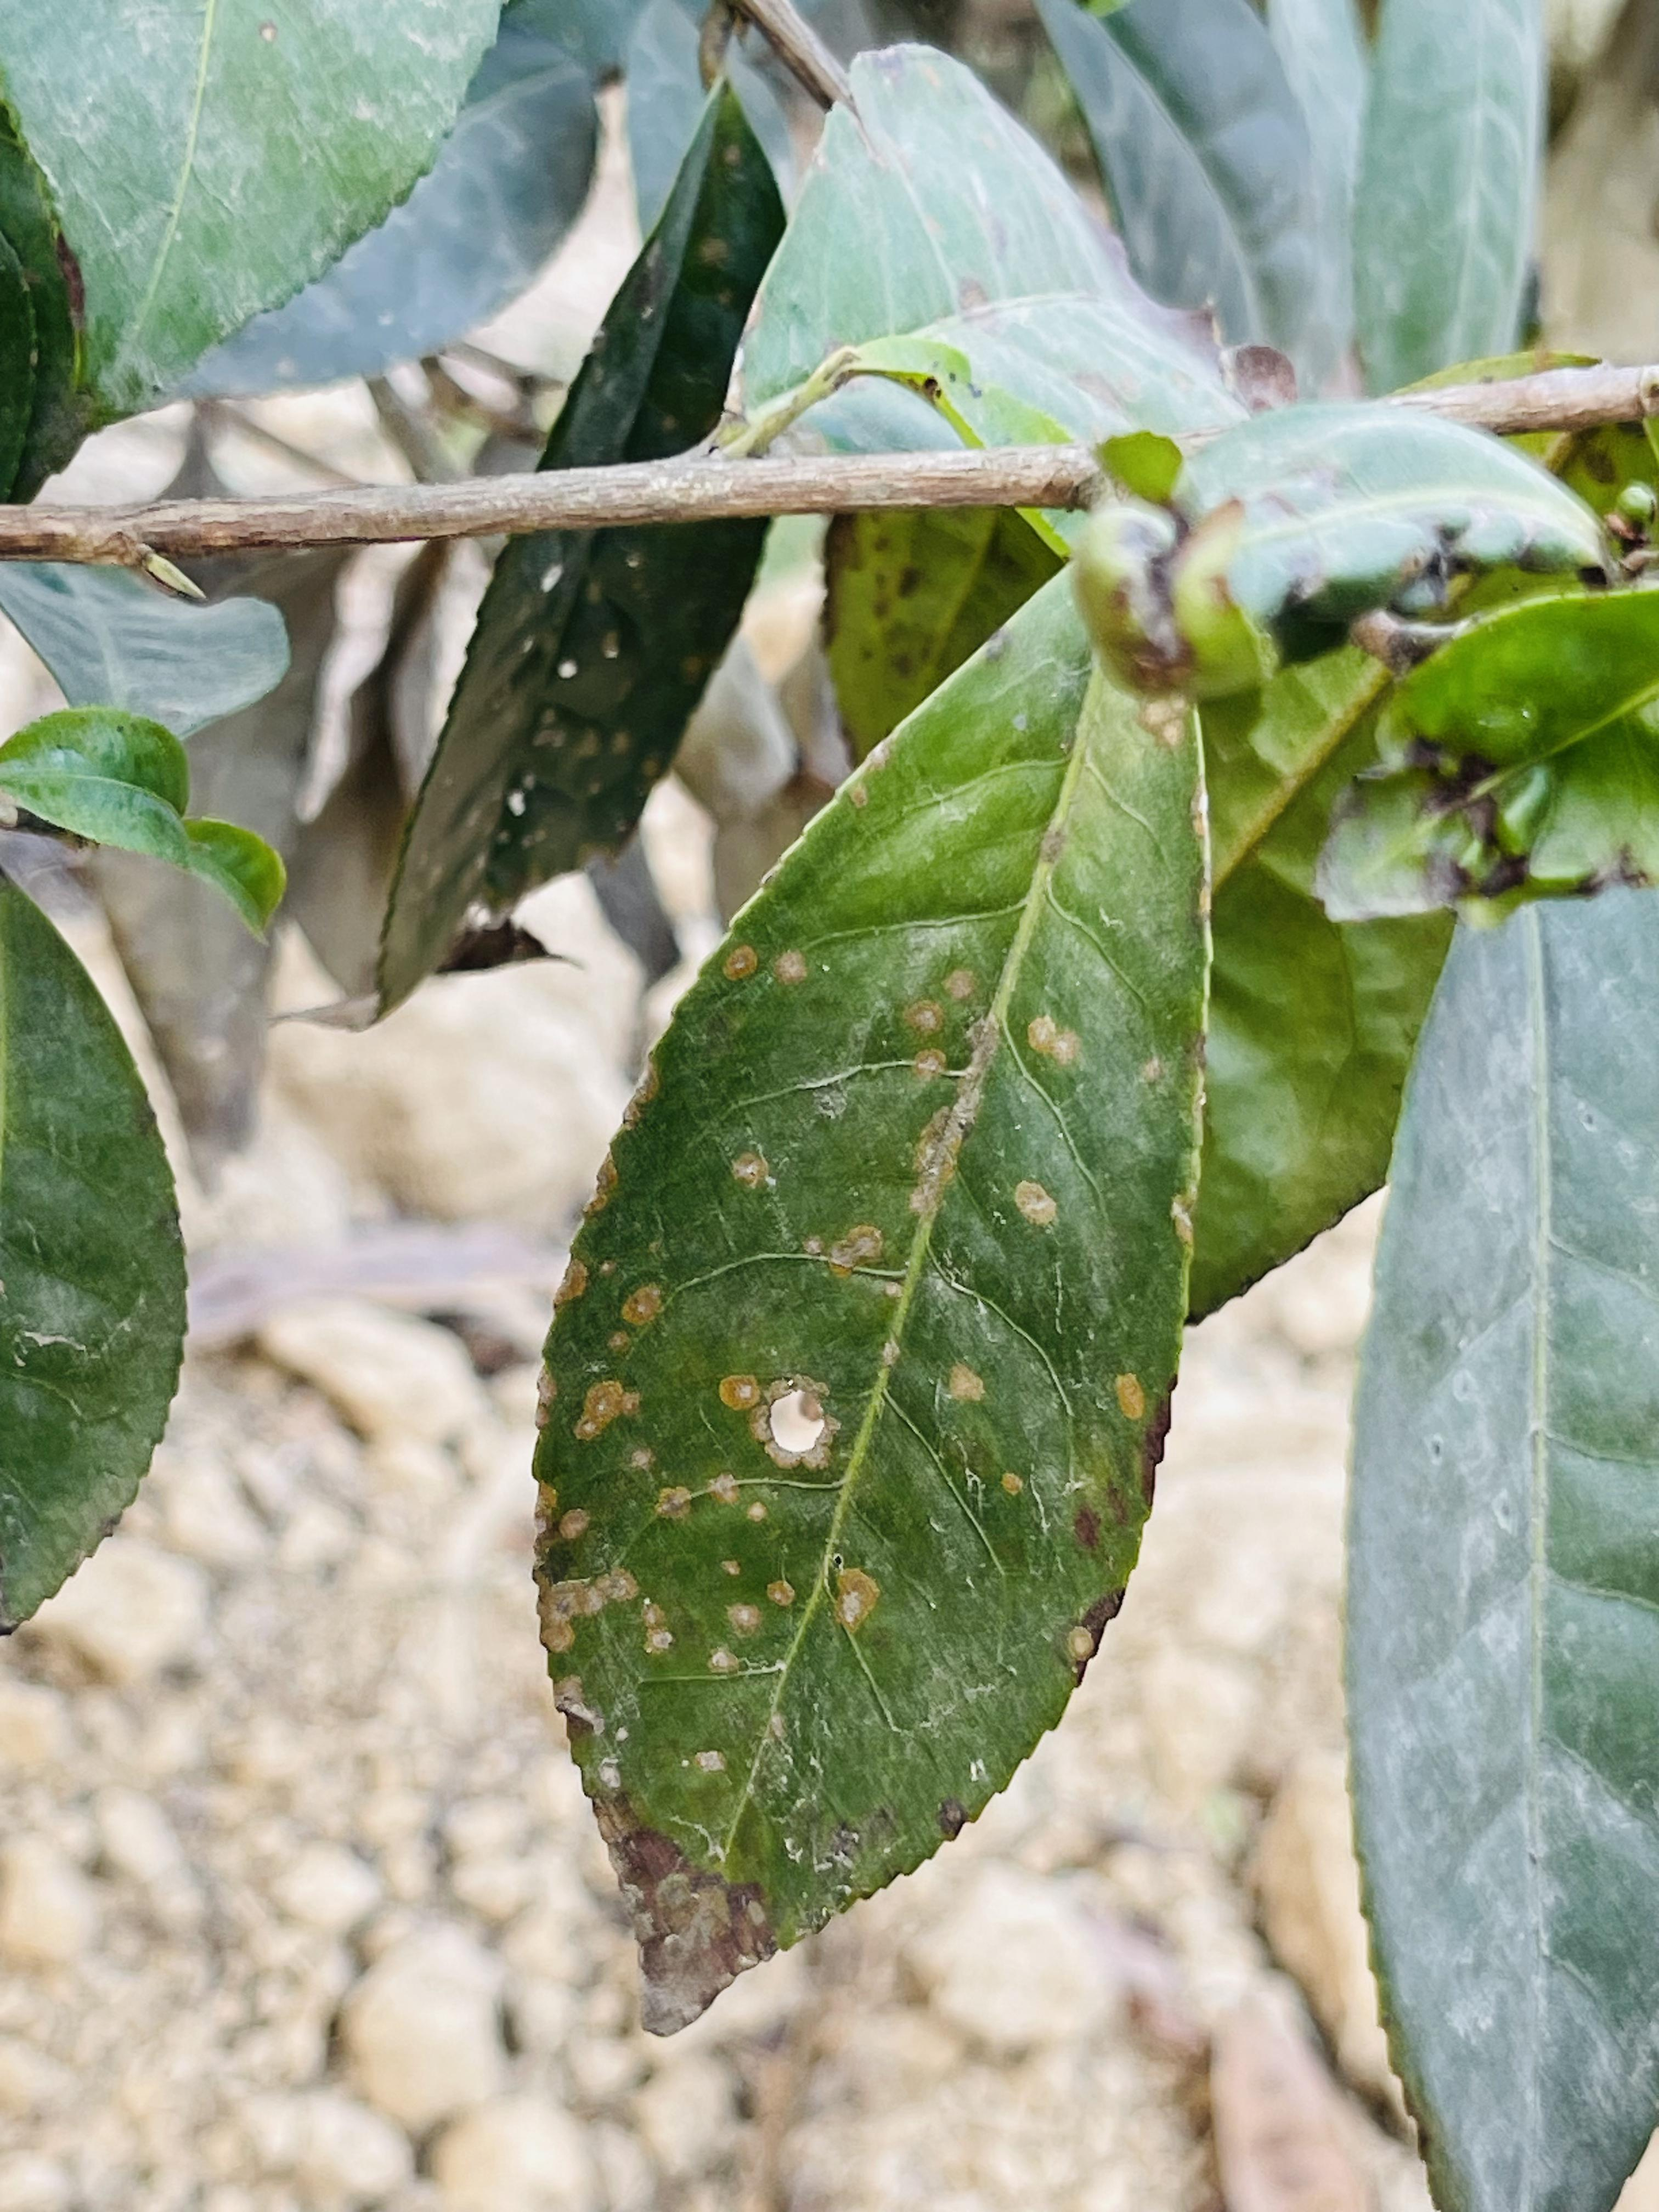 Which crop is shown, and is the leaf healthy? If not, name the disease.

tea, red rust
